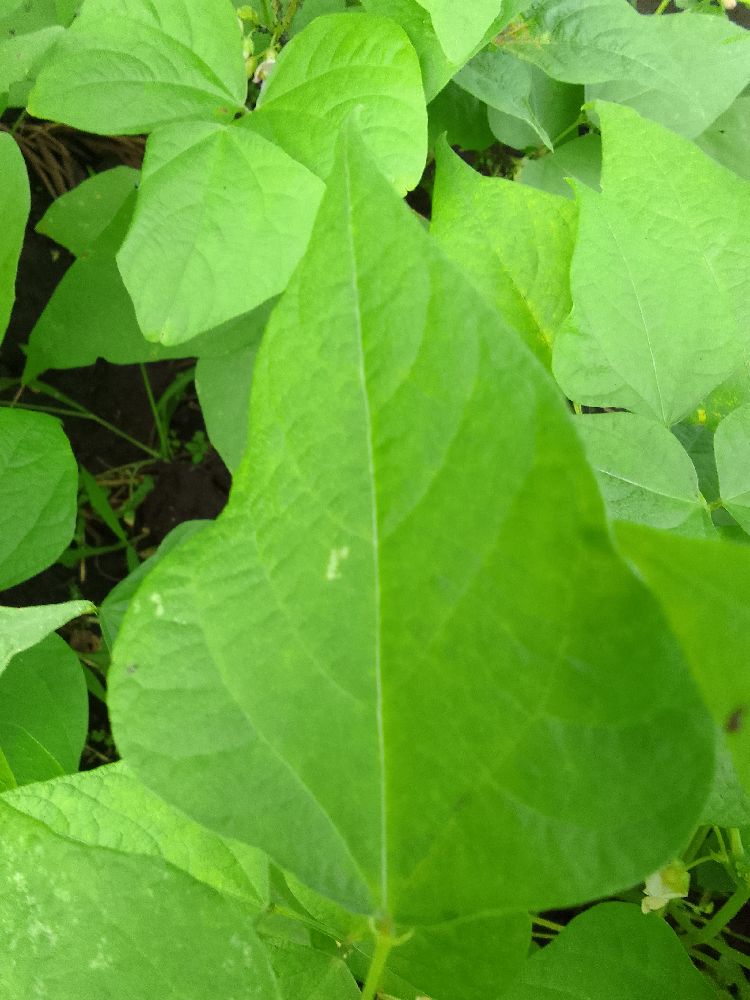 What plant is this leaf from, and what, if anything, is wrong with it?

common bean, healthy
